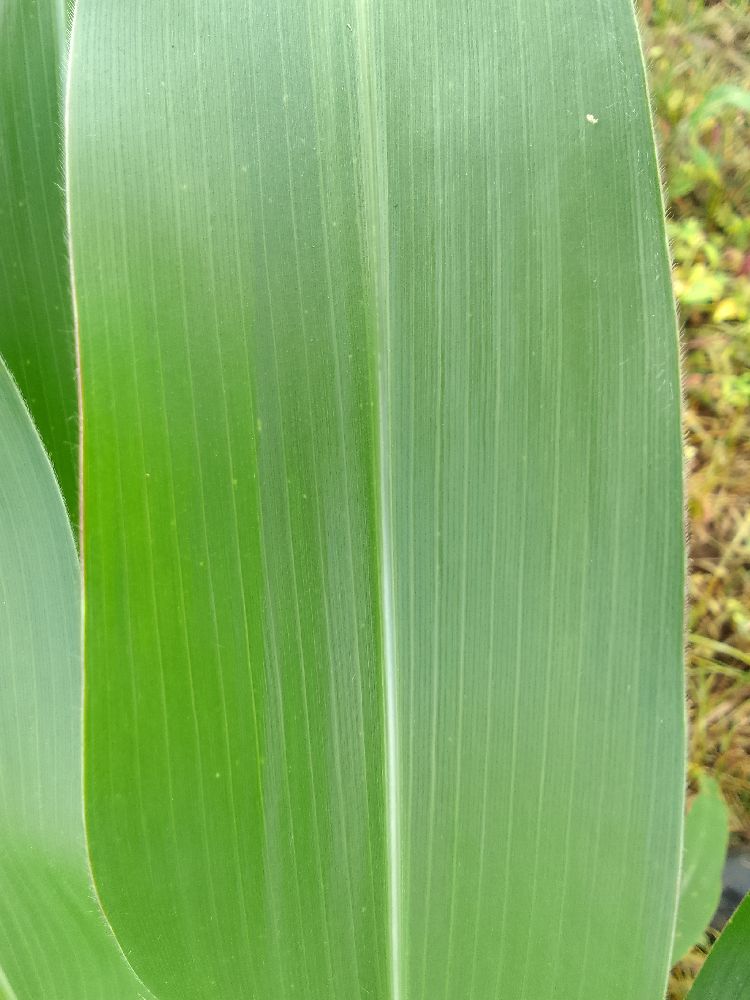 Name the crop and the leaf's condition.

maize, healthy
